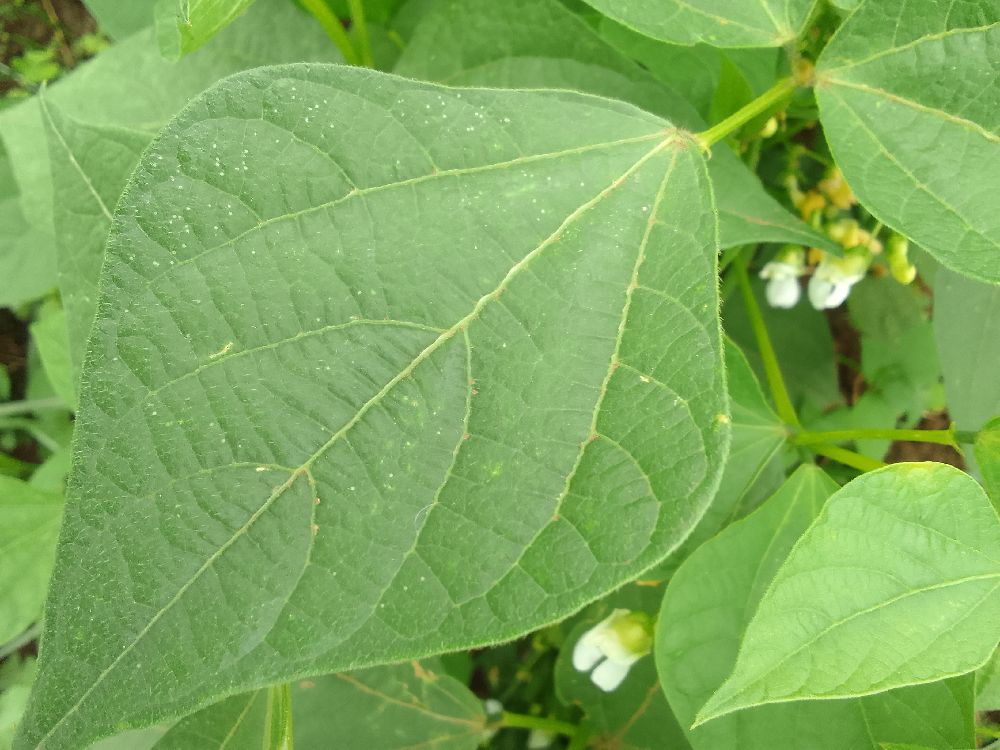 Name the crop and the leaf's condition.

common bean, healthy
